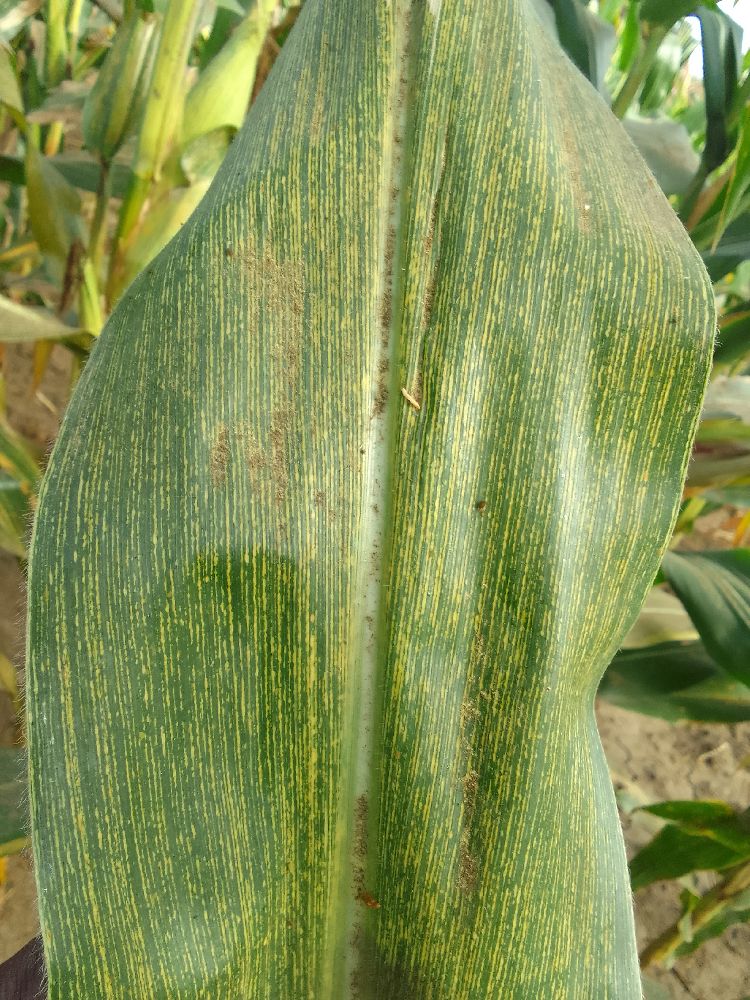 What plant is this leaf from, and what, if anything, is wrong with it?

maize, maize streak virus
